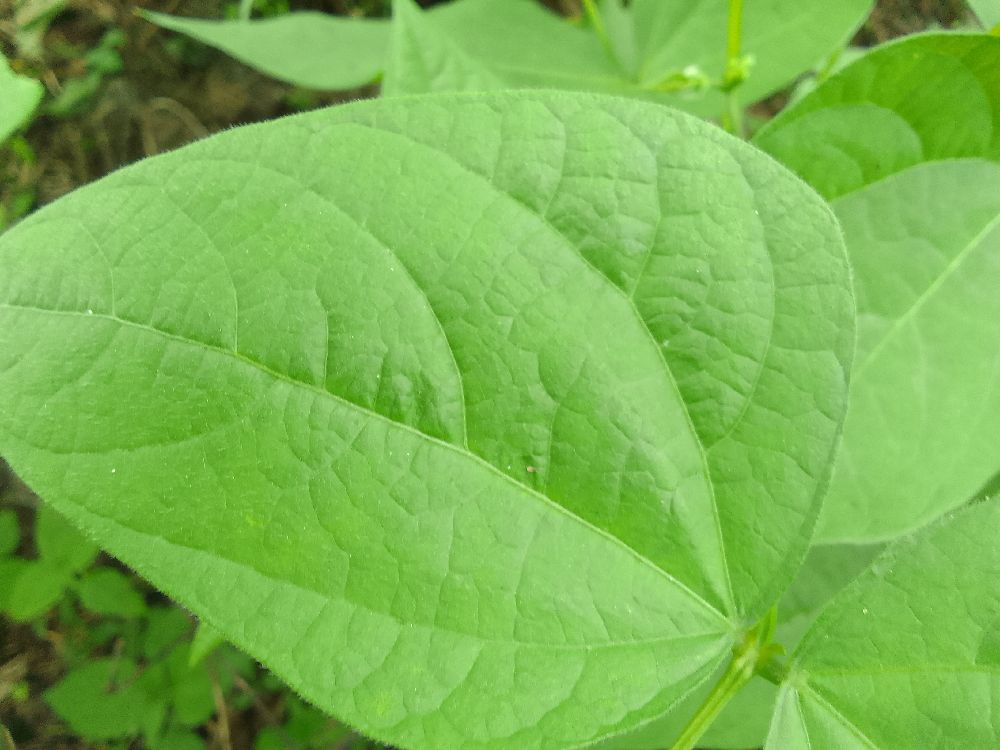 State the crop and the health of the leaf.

common bean, healthy
